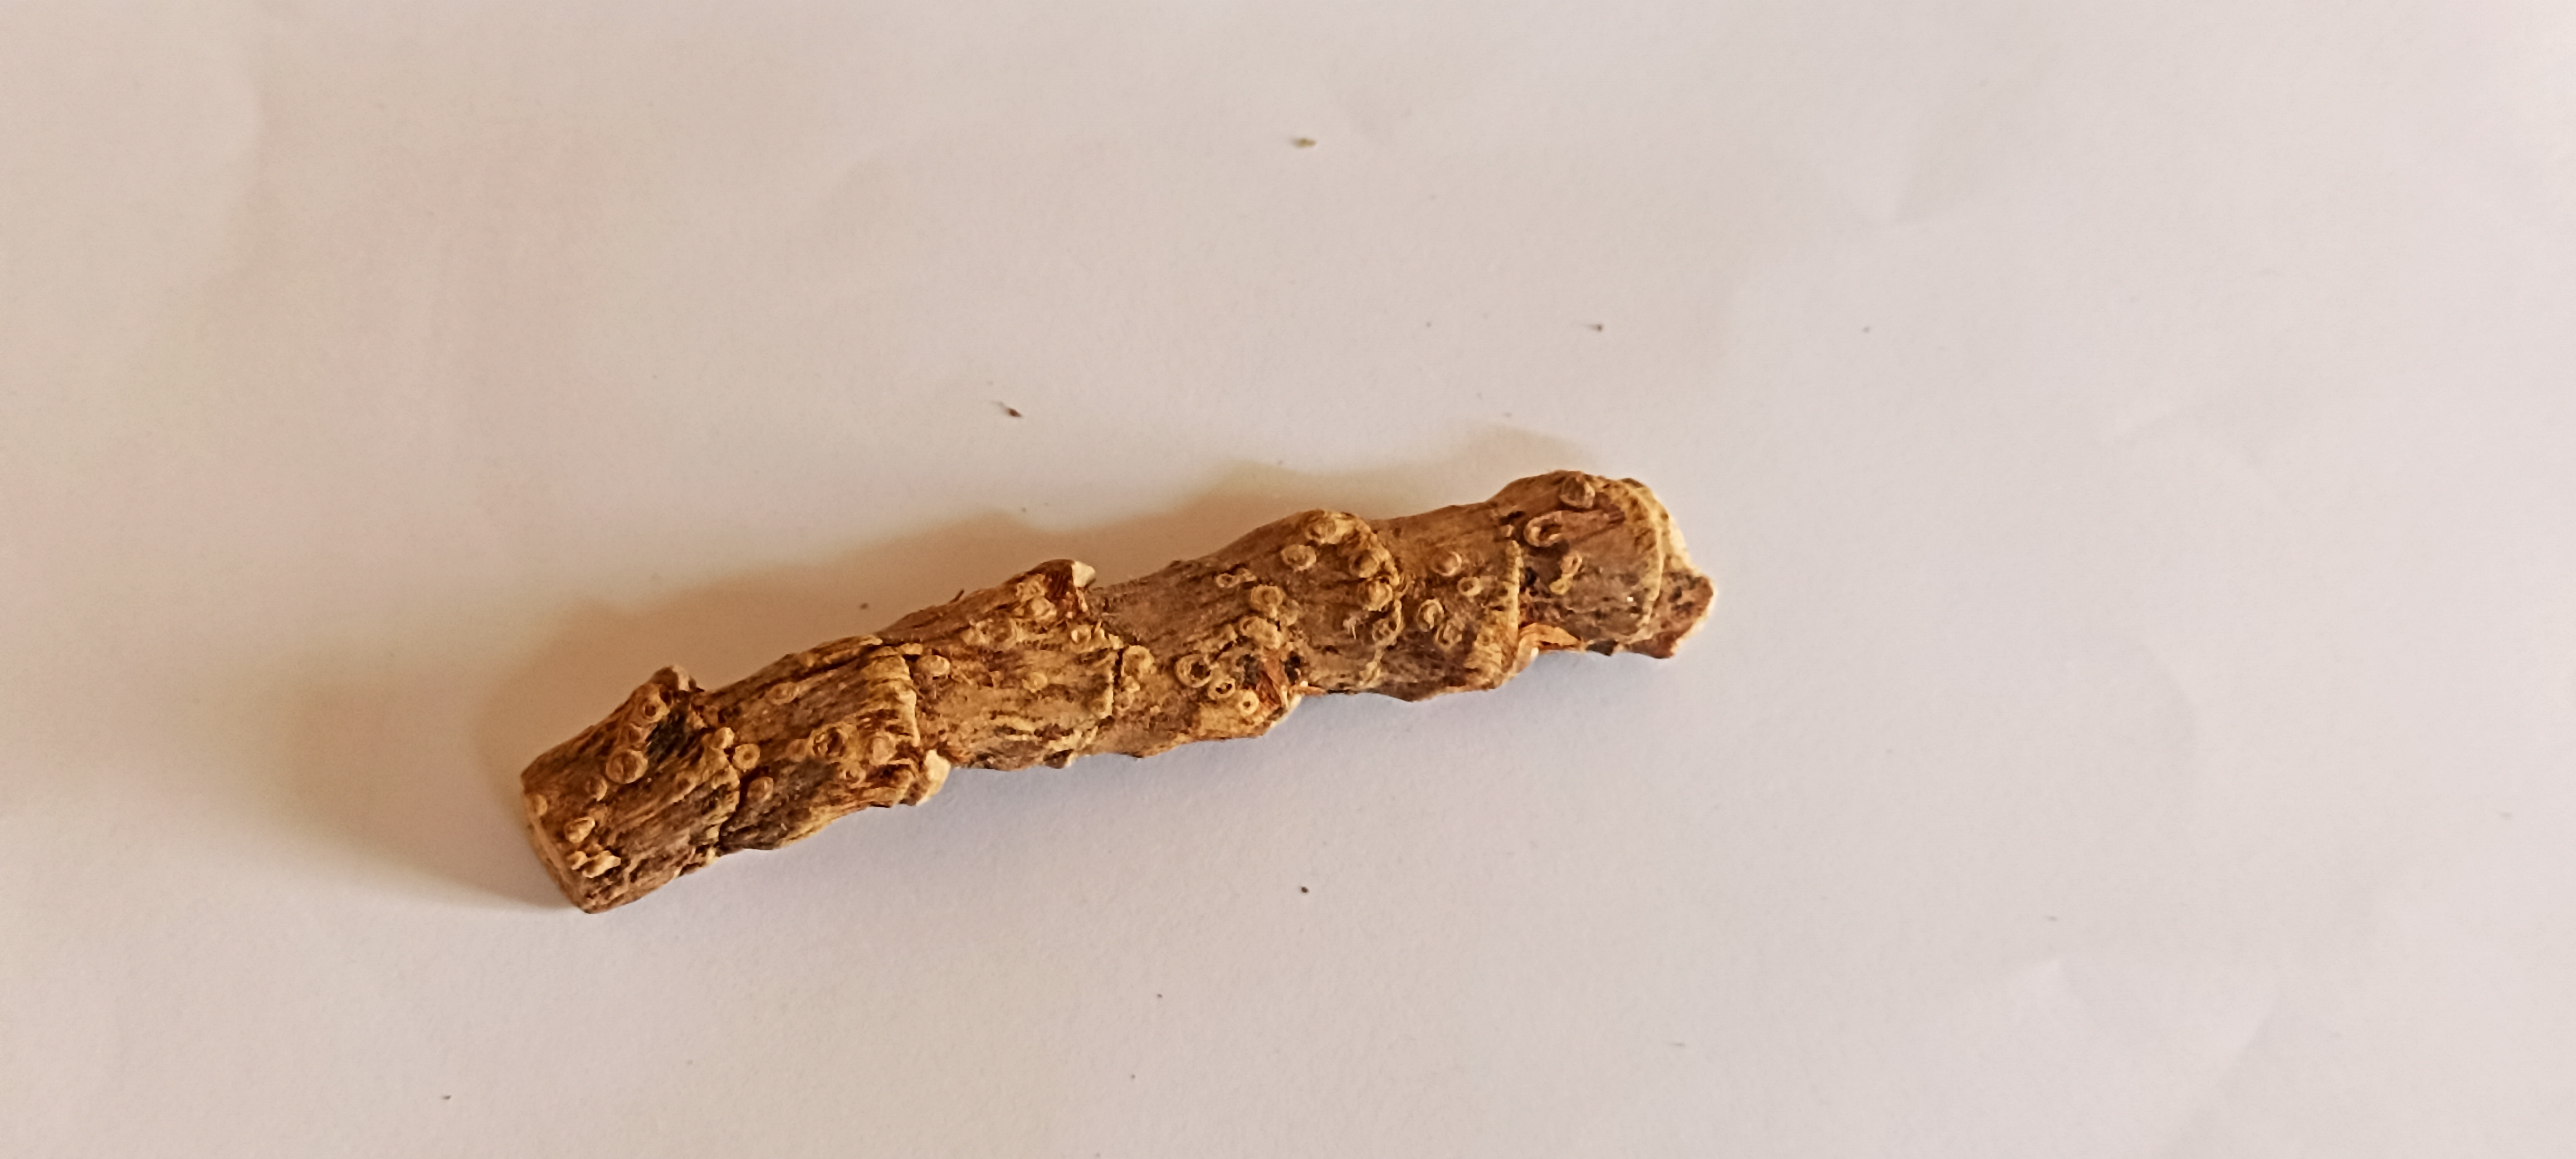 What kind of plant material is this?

vekhand
